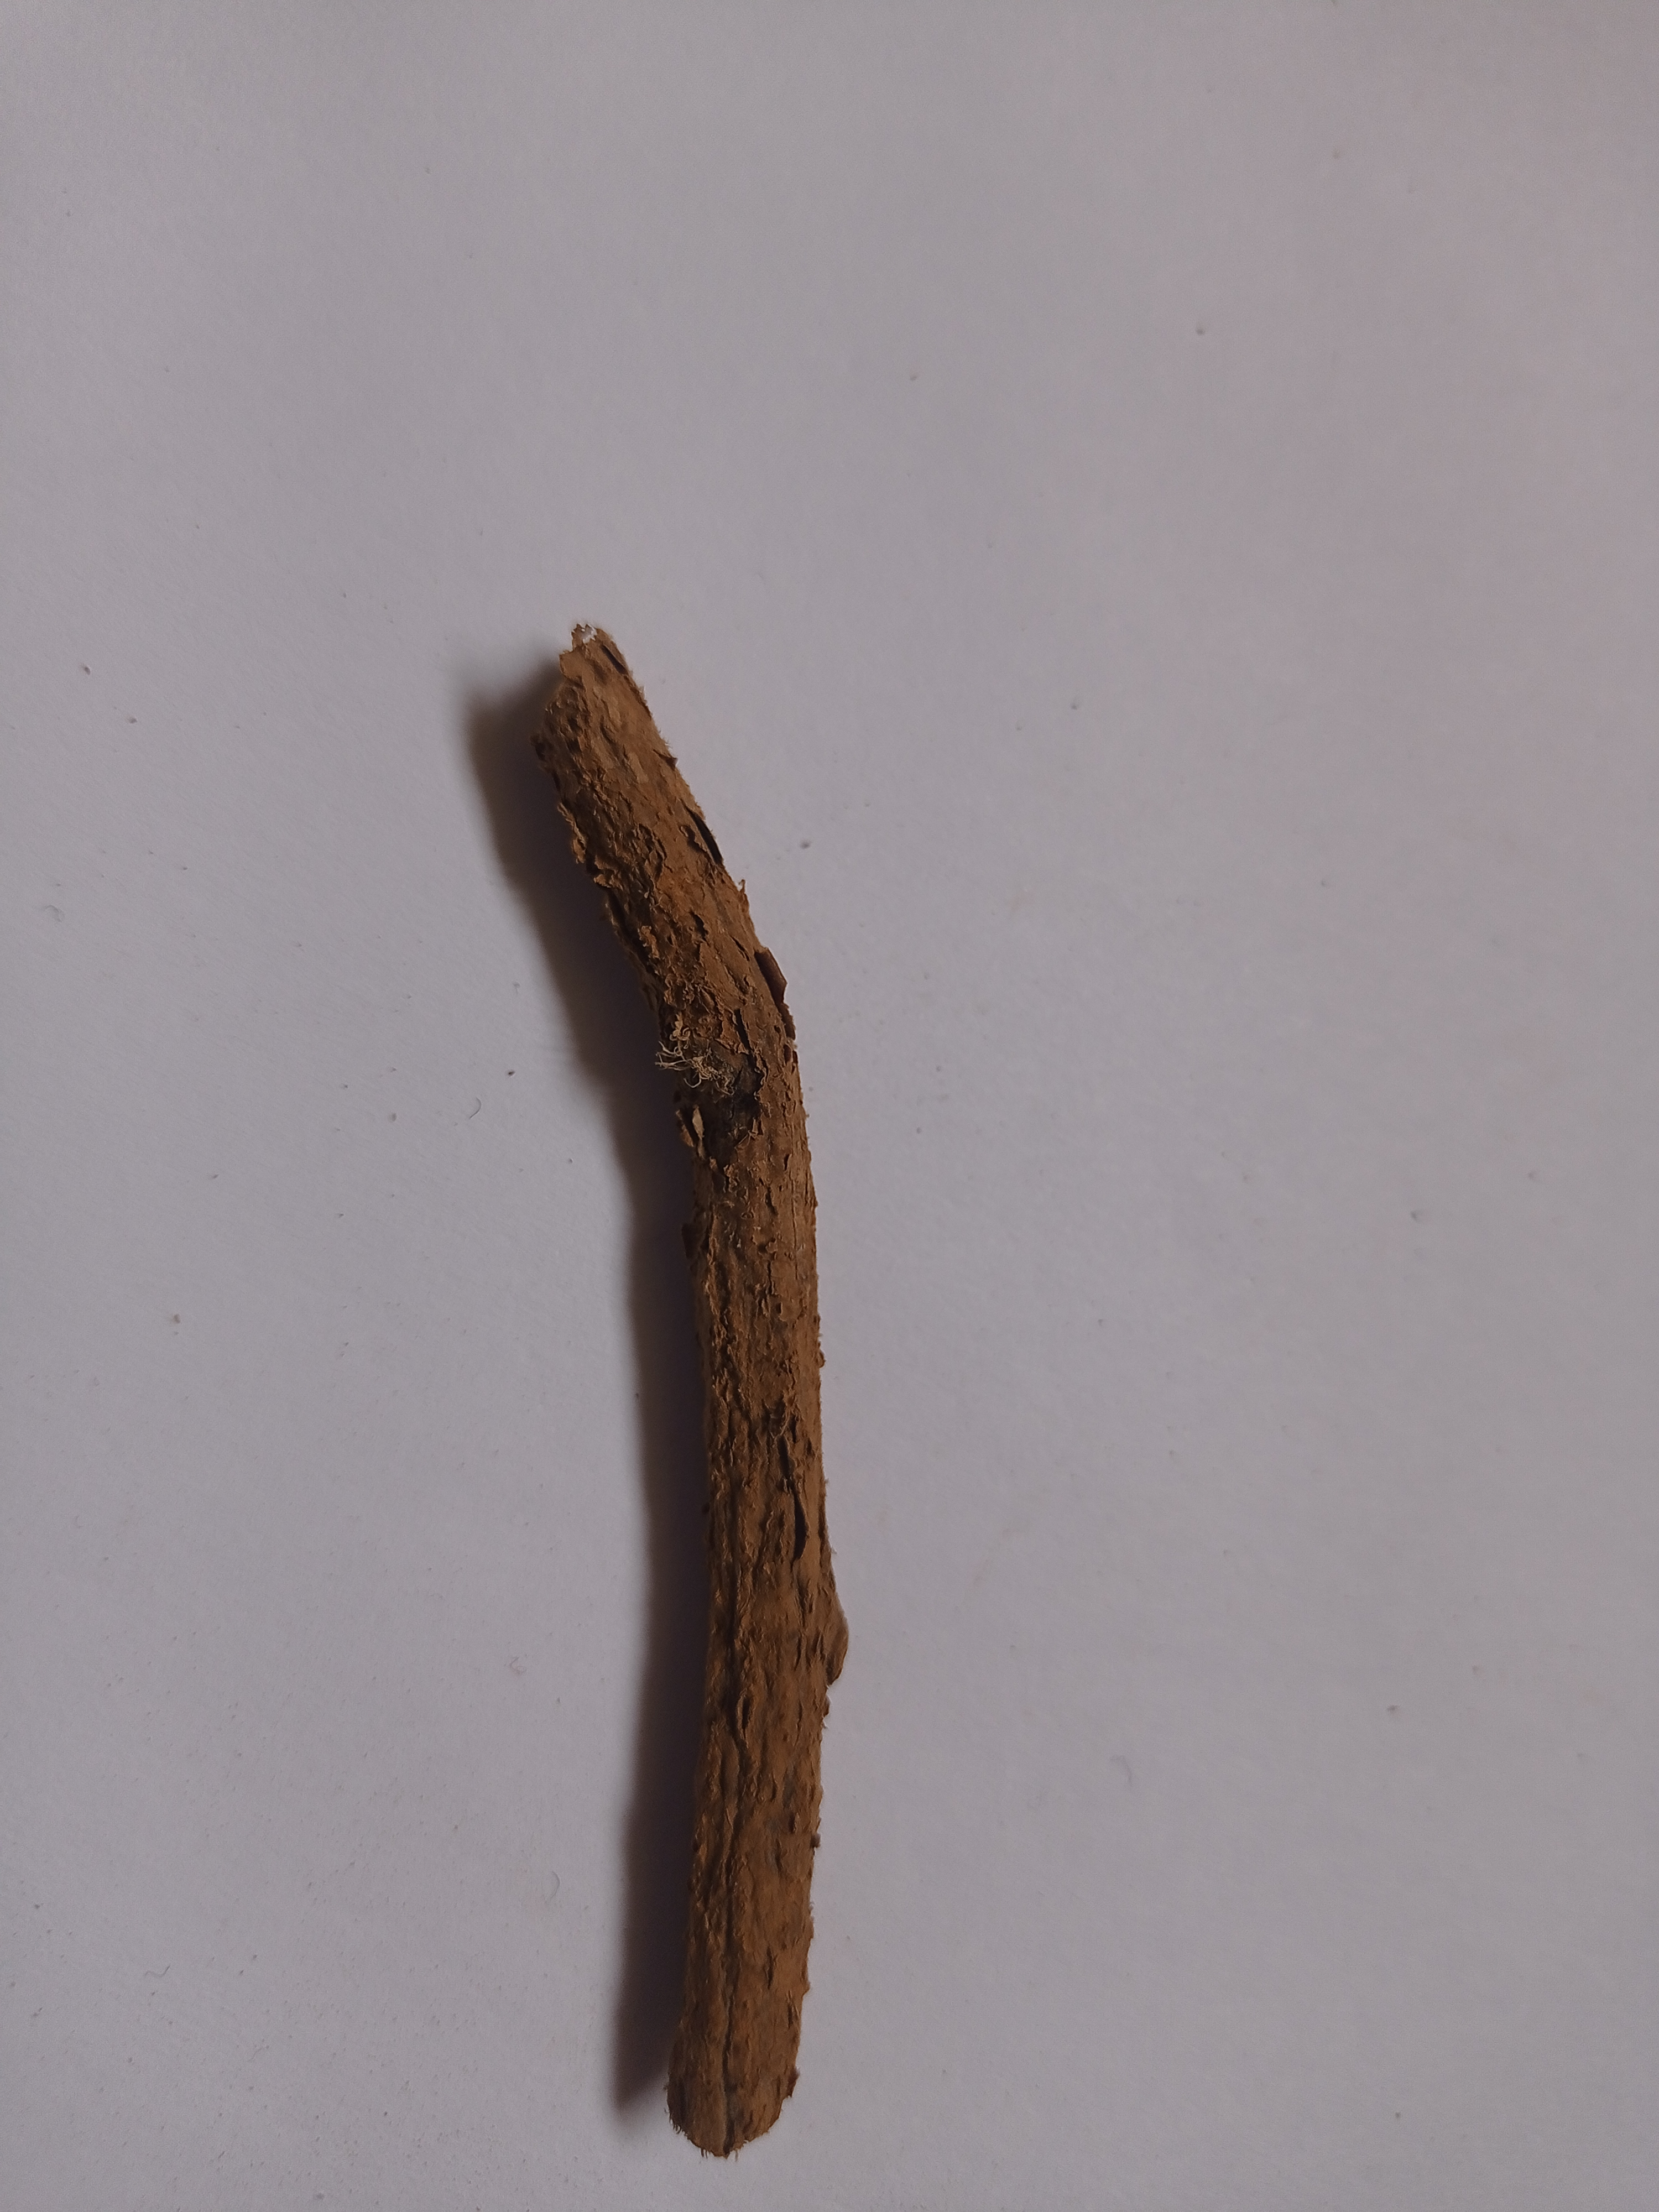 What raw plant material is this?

jesthamadh
